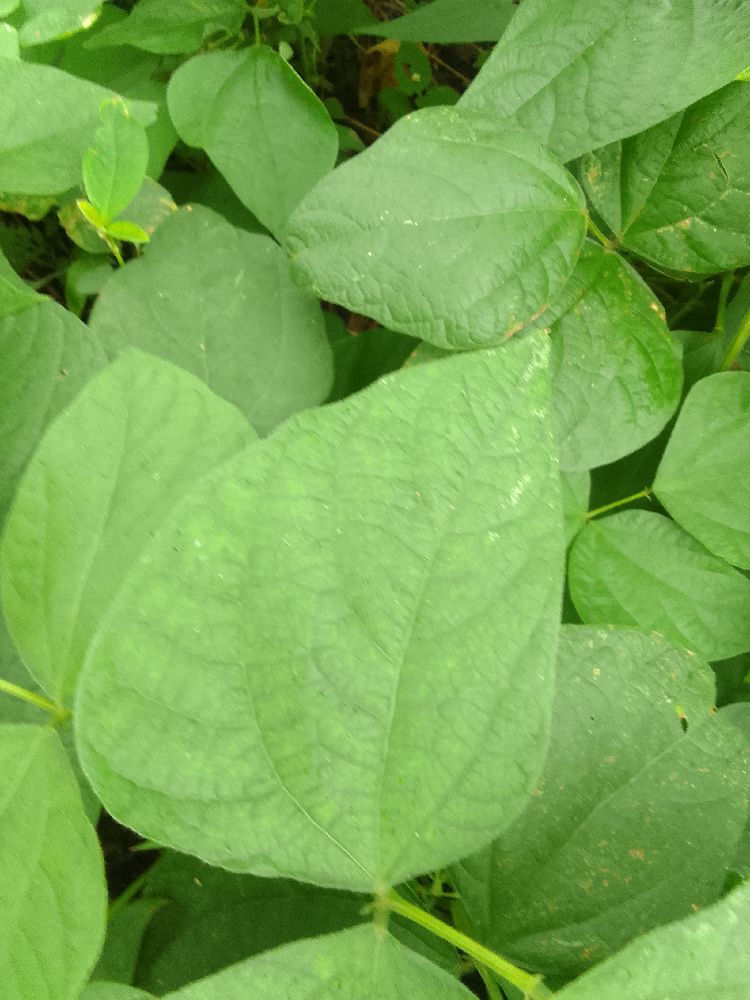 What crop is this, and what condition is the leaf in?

common bean, healthy
